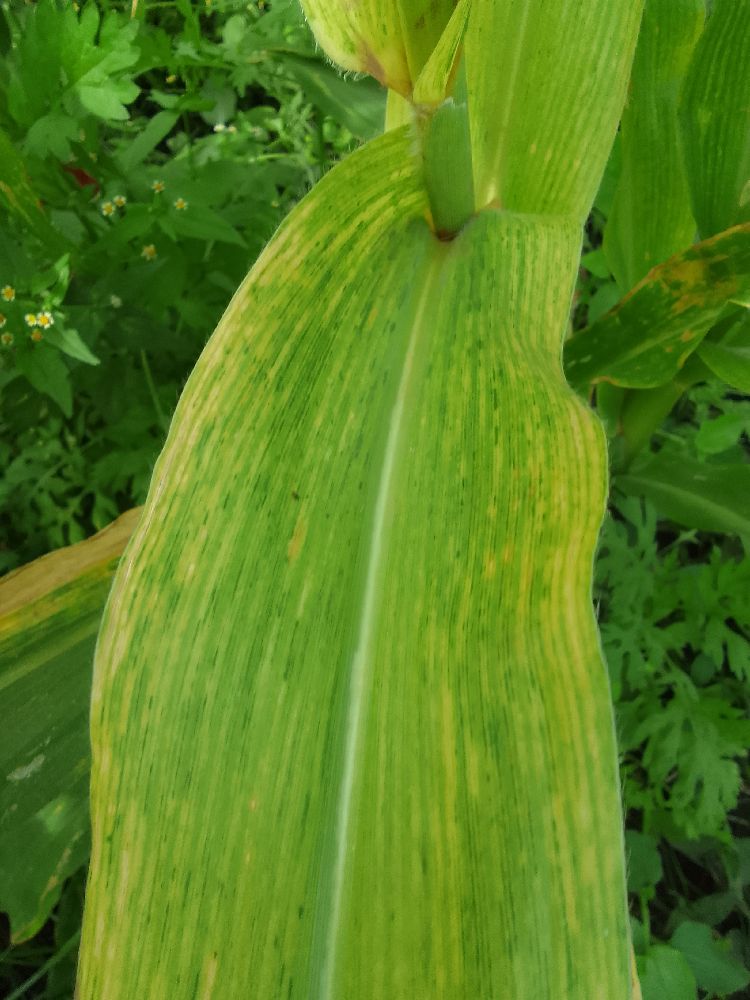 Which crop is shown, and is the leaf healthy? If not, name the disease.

maize, maize lethal necrosis
